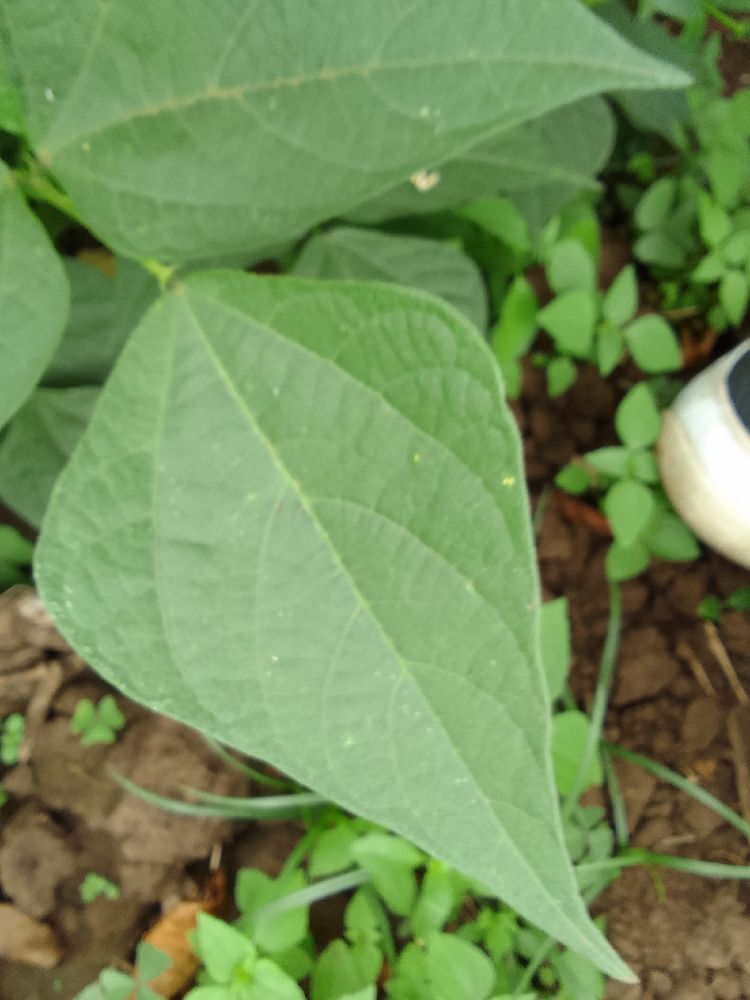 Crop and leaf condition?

common bean, healthy
